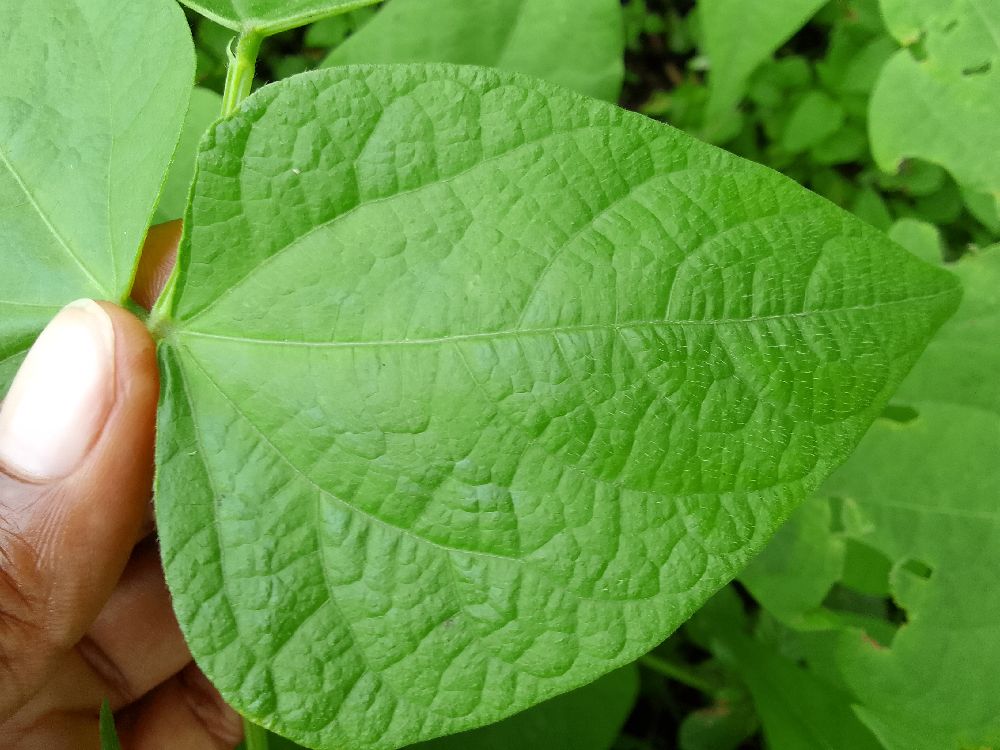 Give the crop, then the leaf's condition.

common bean, healthy
